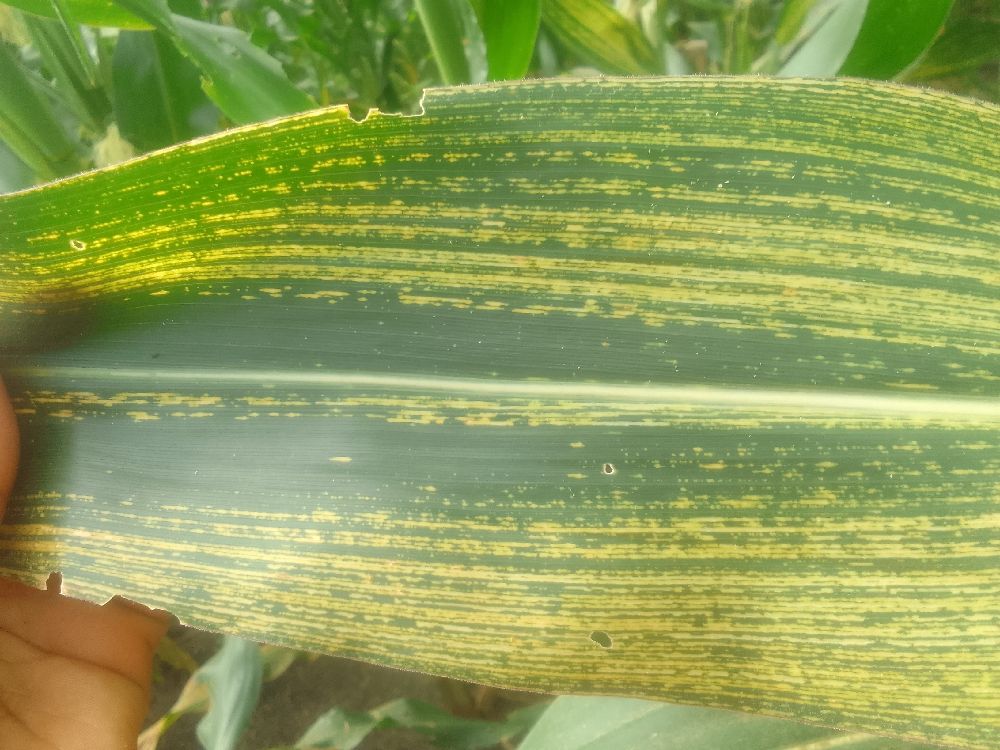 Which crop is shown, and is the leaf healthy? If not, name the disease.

maize, maize streak virus
